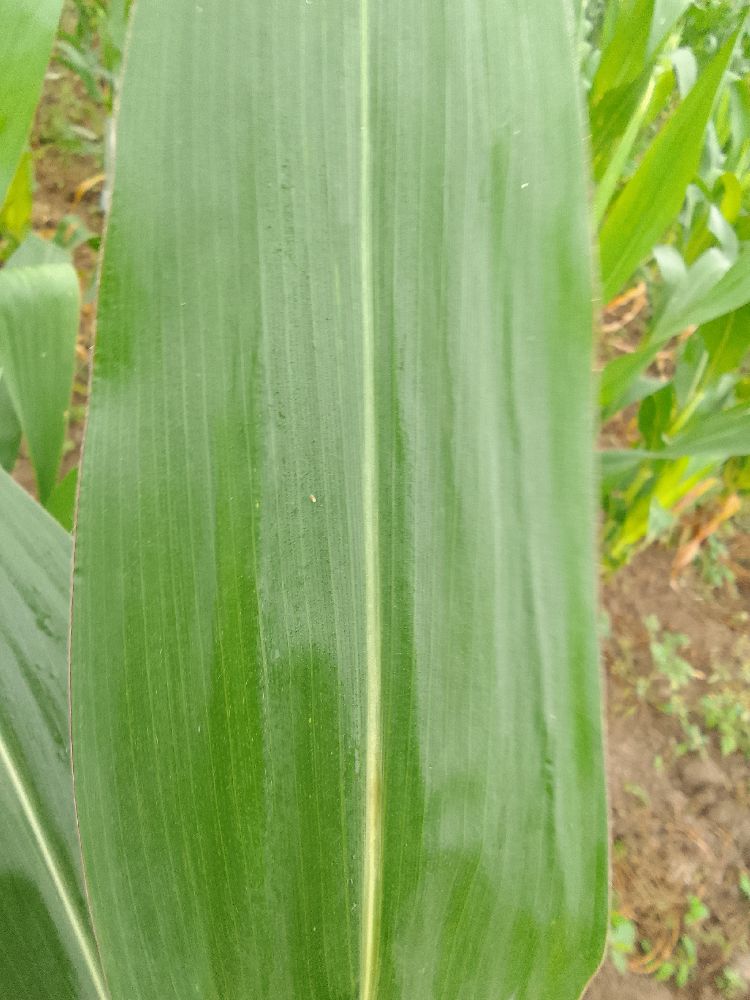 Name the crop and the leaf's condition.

maize, healthy
